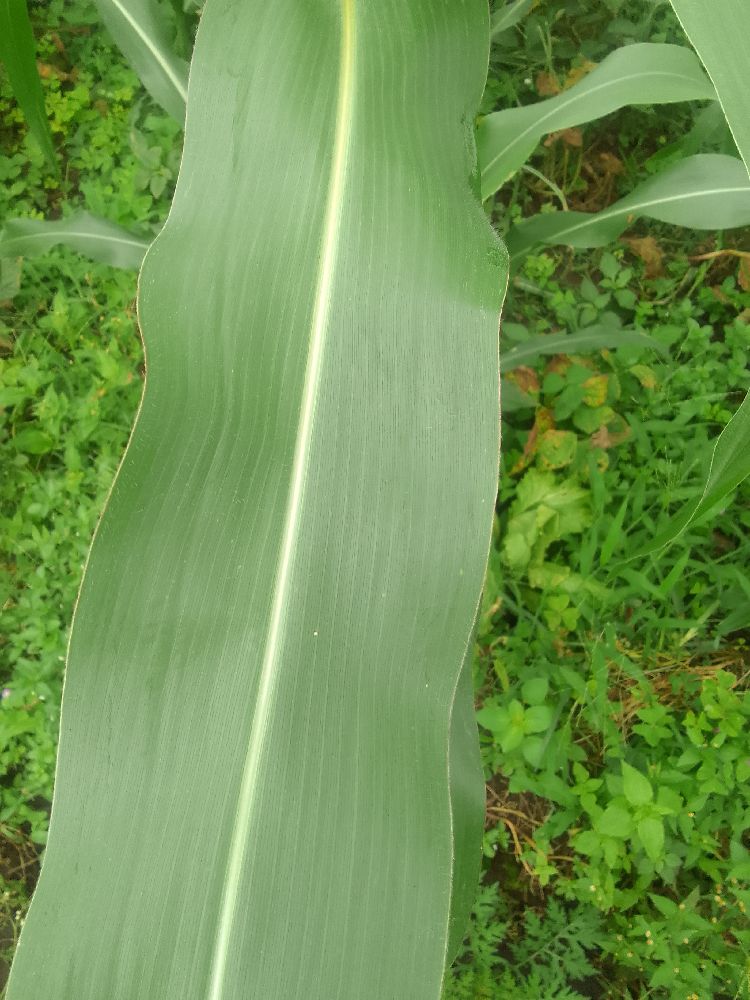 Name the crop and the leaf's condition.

maize, healthy
